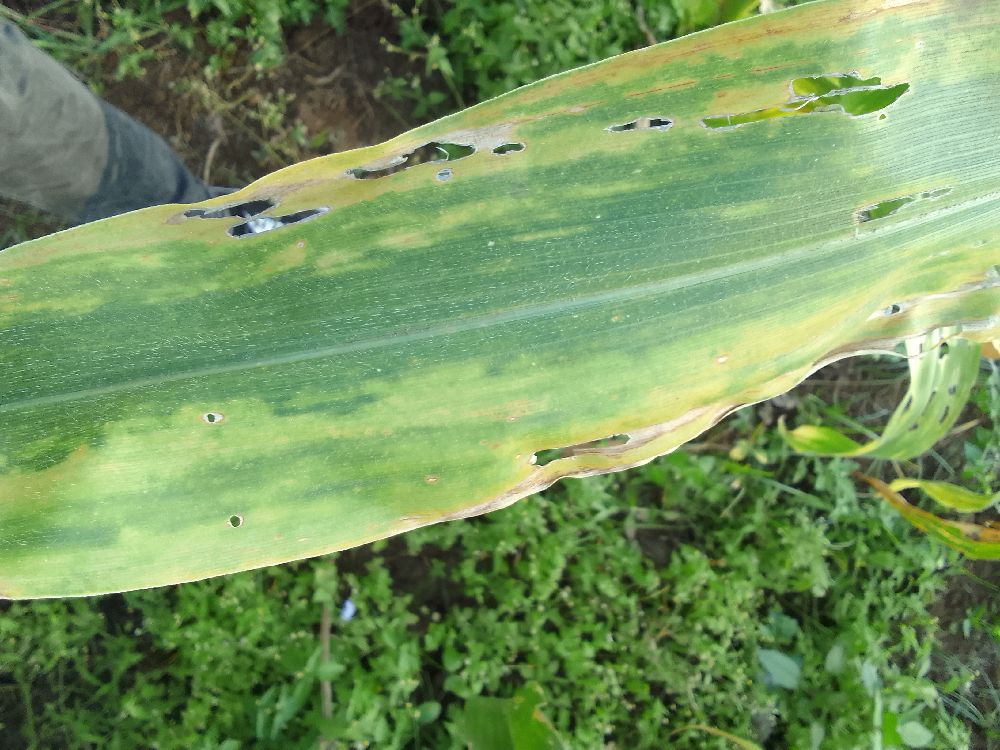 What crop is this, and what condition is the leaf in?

maize, maize lethal necrosis
